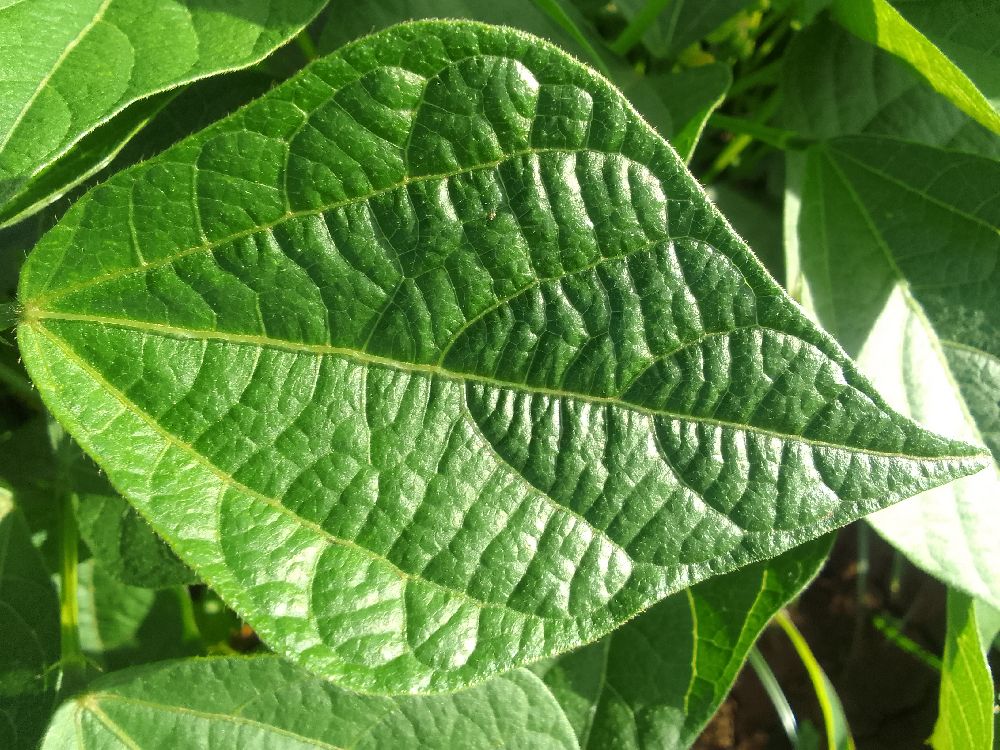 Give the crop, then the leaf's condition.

common bean, healthy
